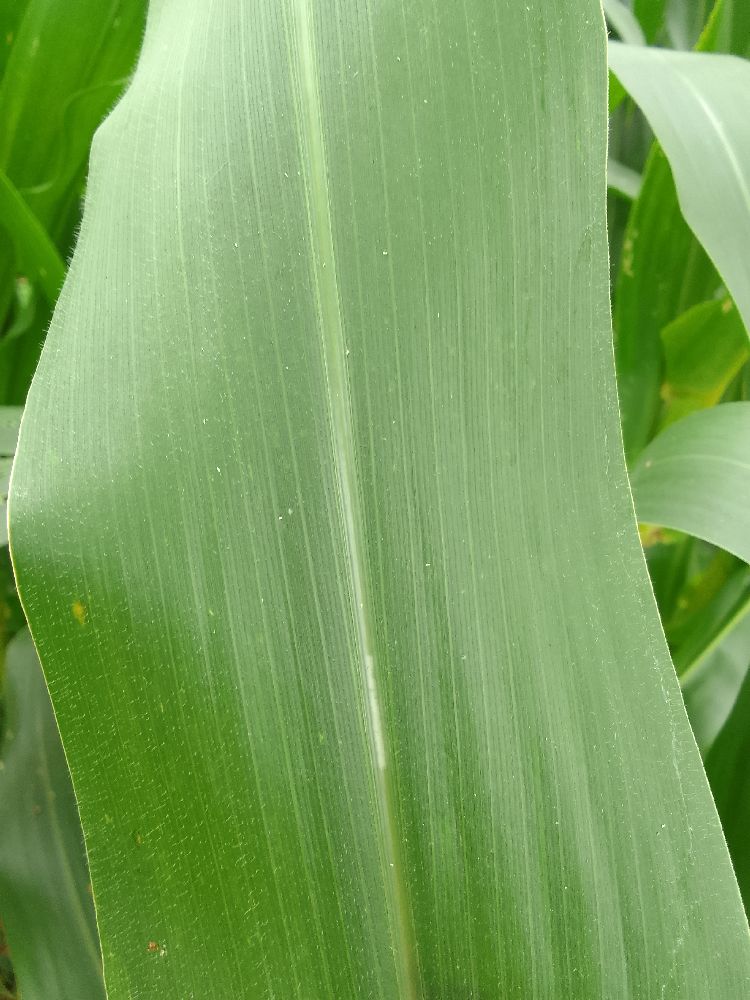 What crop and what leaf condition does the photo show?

maize, healthy
